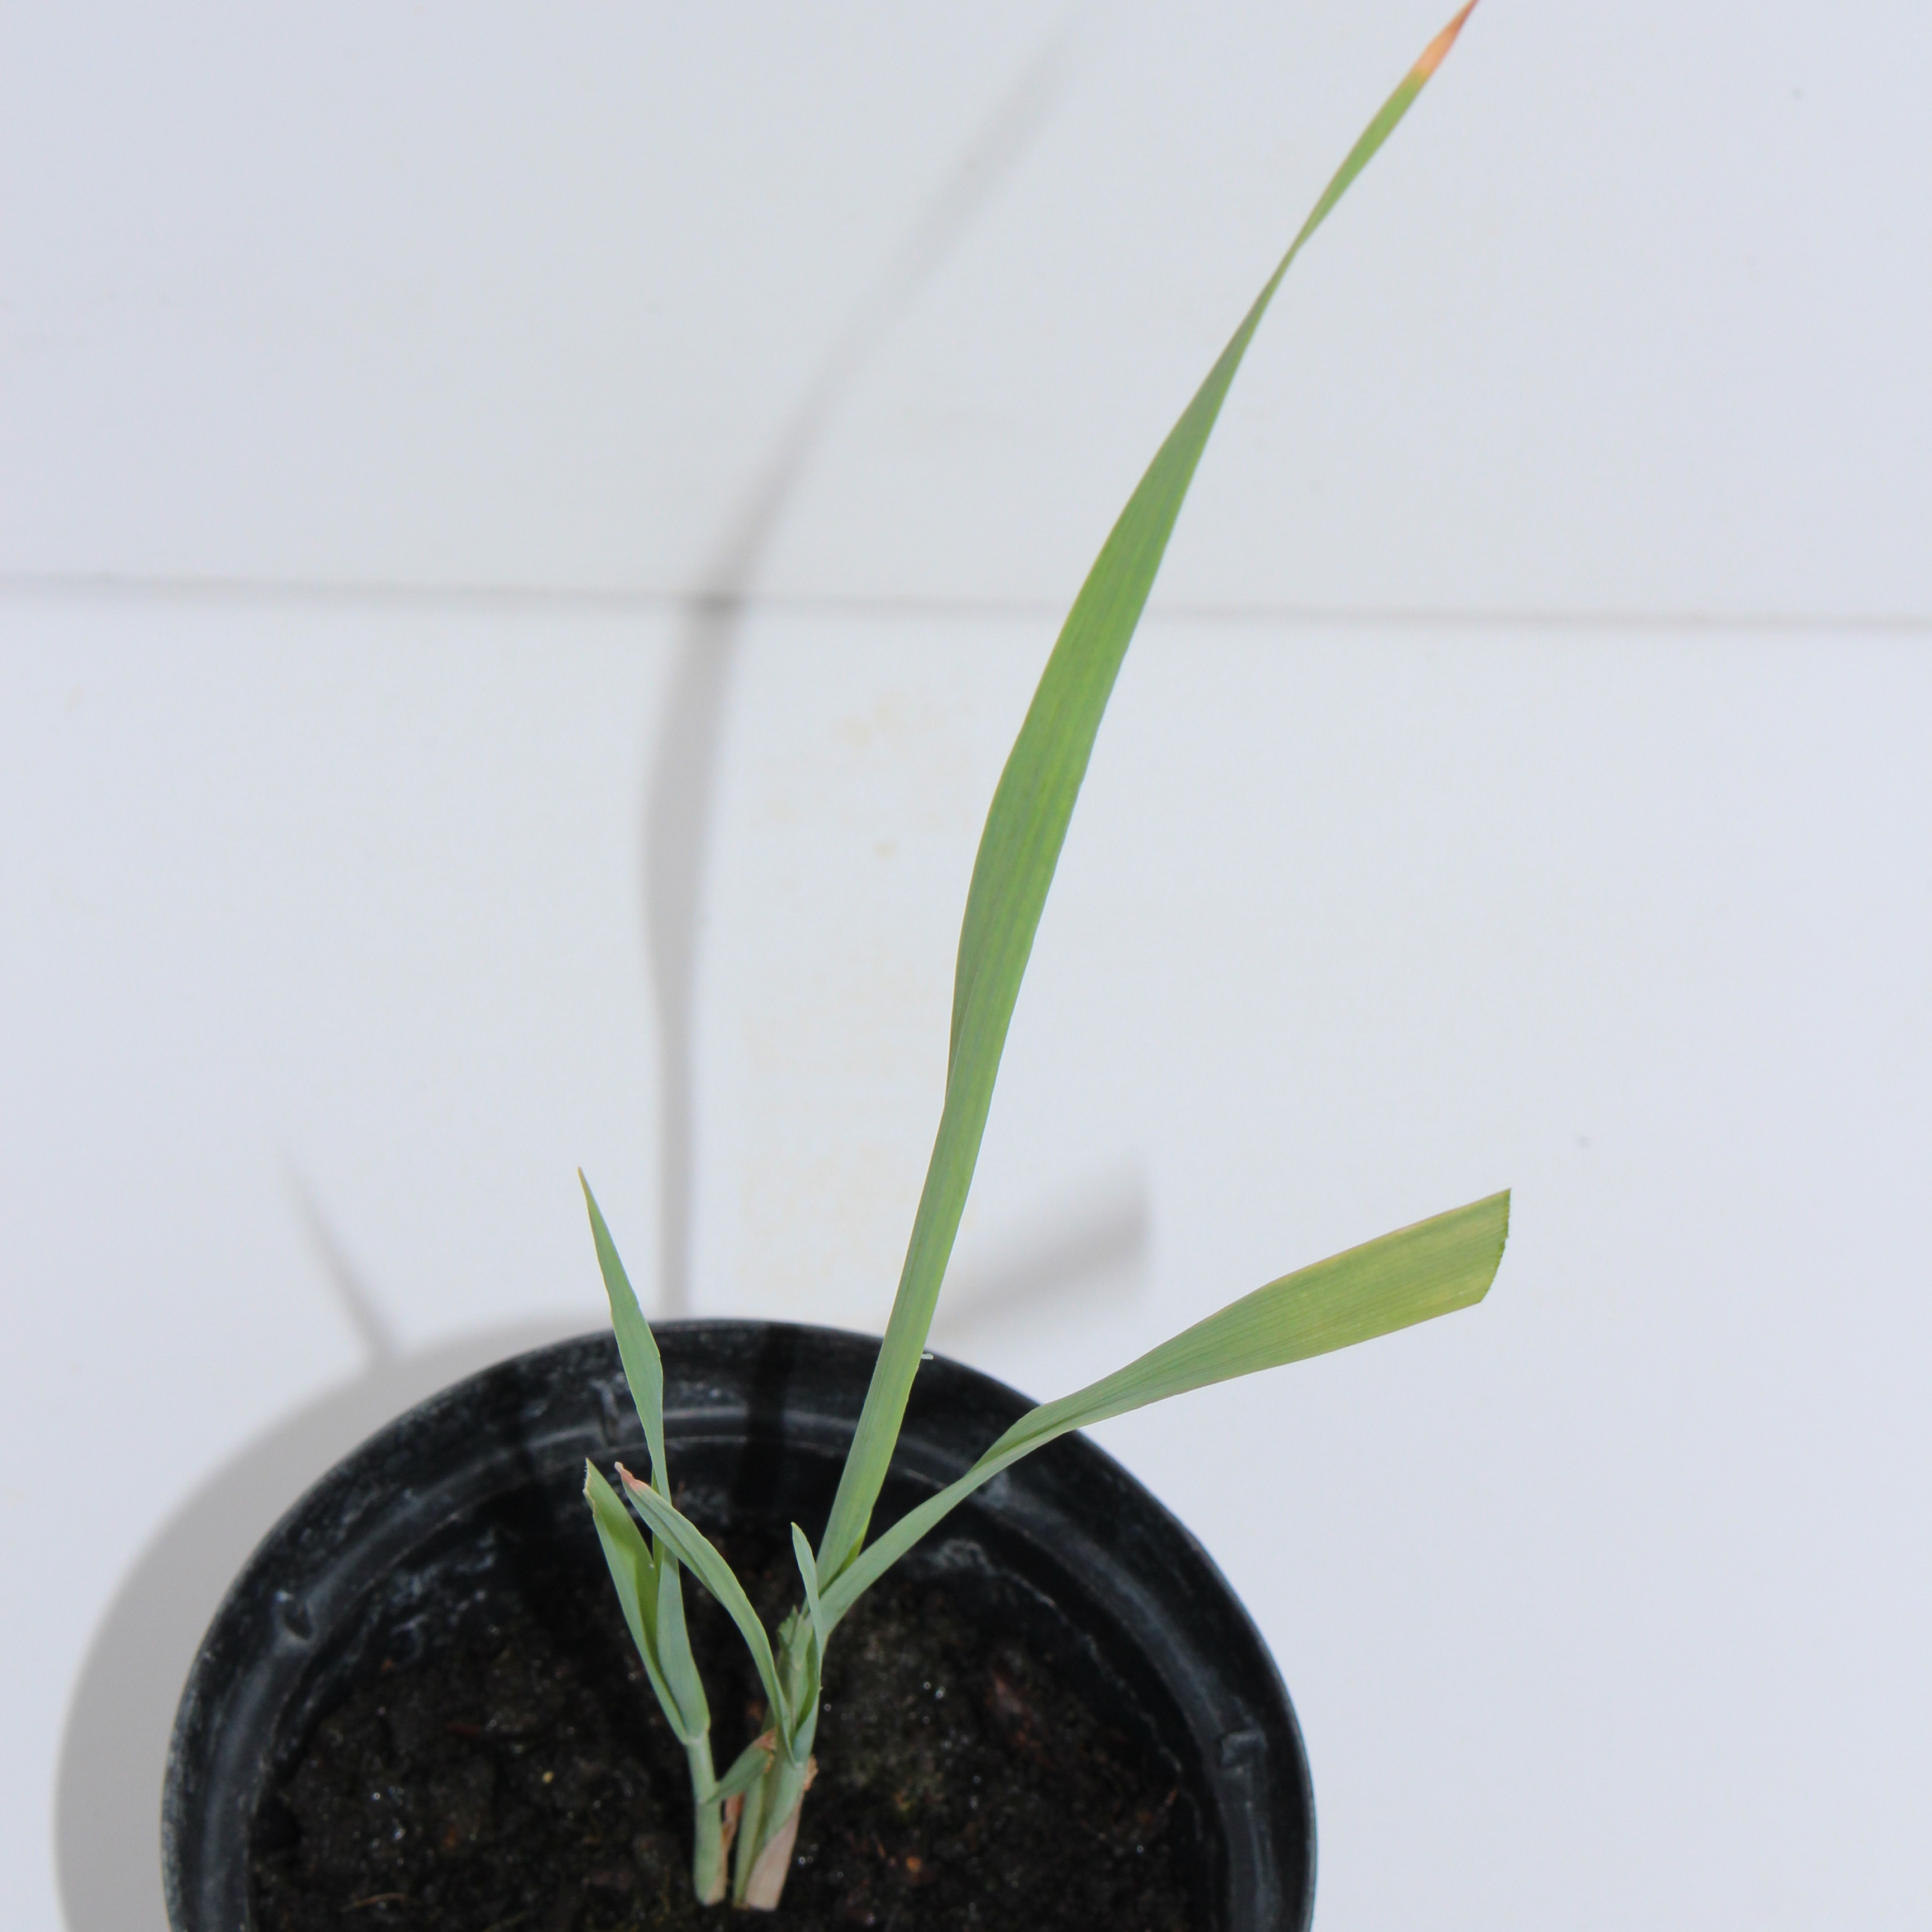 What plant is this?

Avena sterilis
